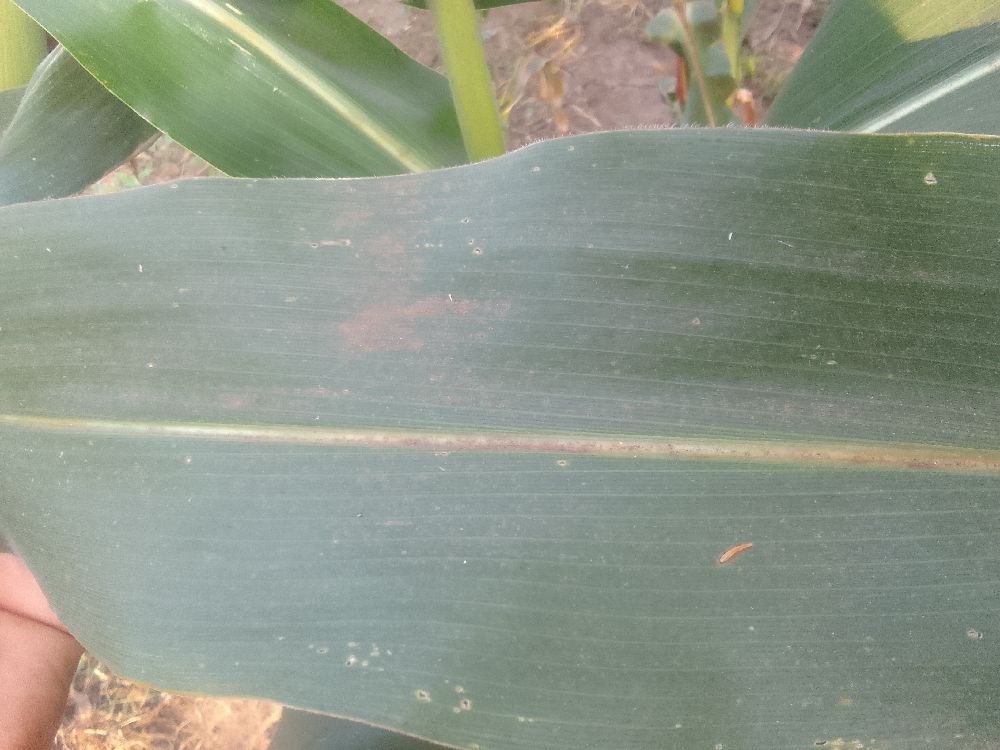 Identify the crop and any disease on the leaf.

maize, healthy
